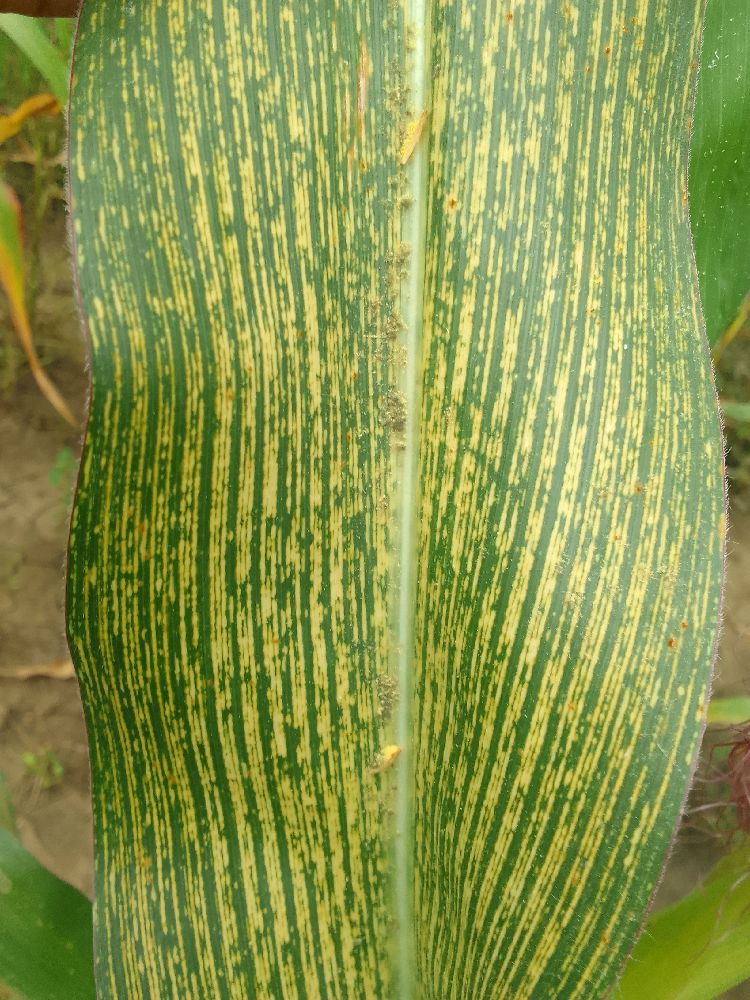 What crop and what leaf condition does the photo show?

maize, maize streak virus
